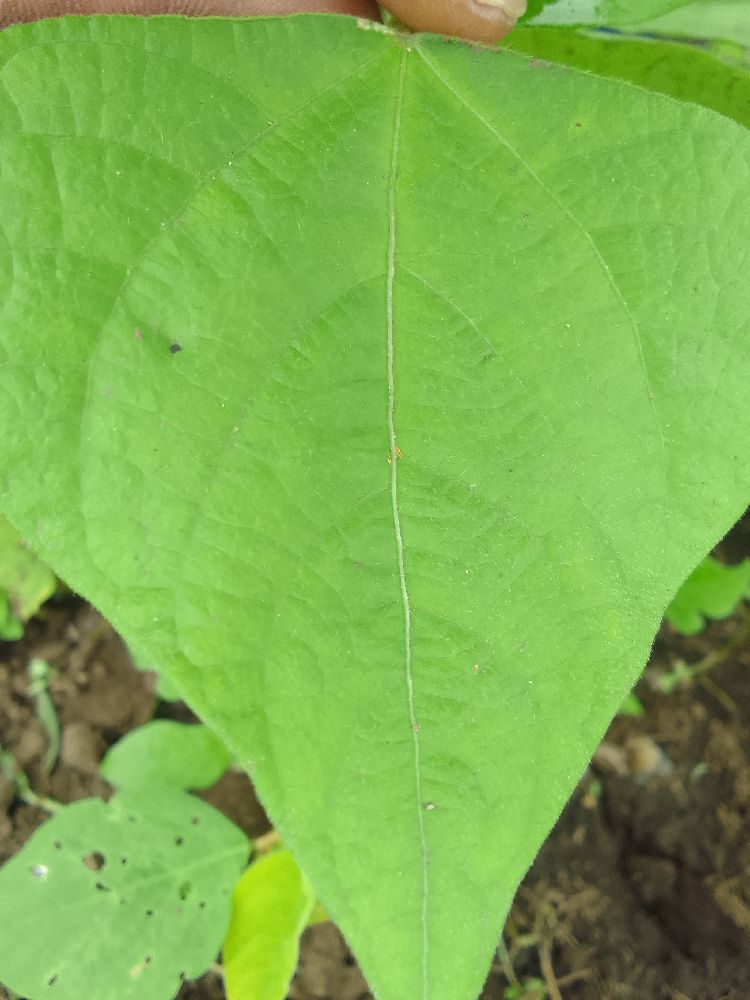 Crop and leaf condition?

common bean, healthy
